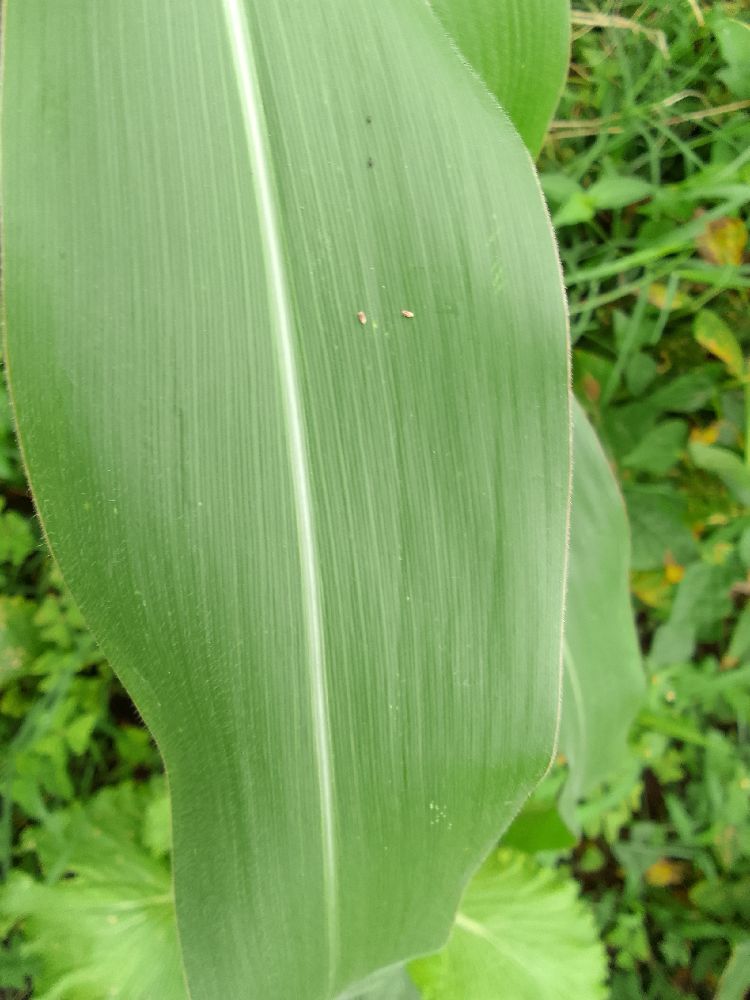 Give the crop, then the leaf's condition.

maize, healthy
